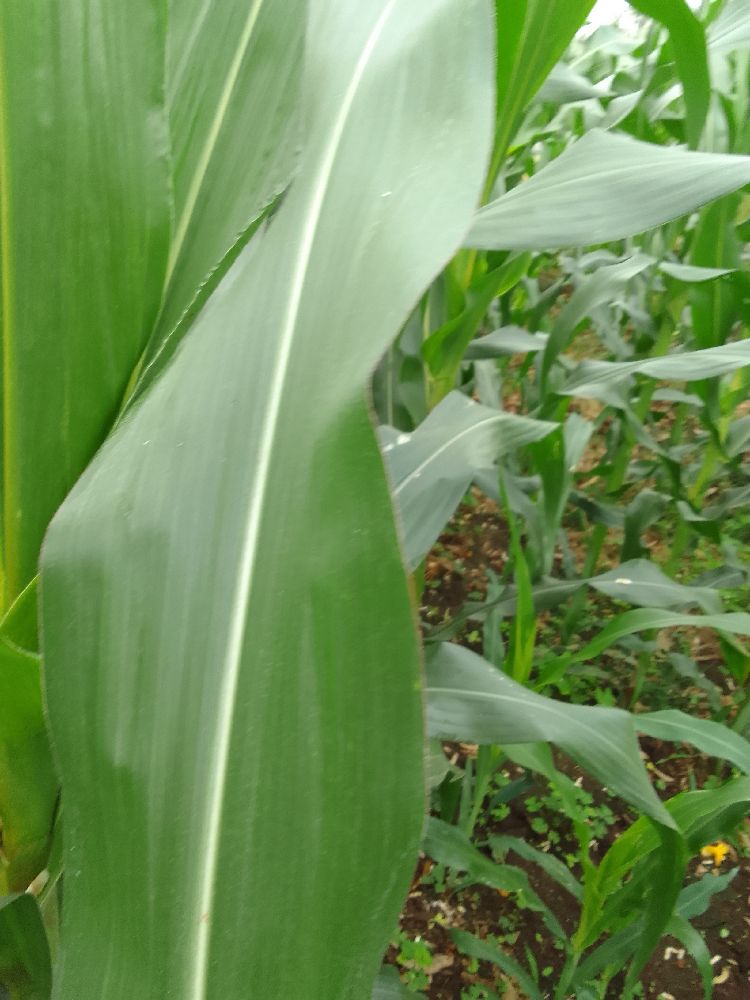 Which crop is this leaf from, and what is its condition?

maize, healthy
